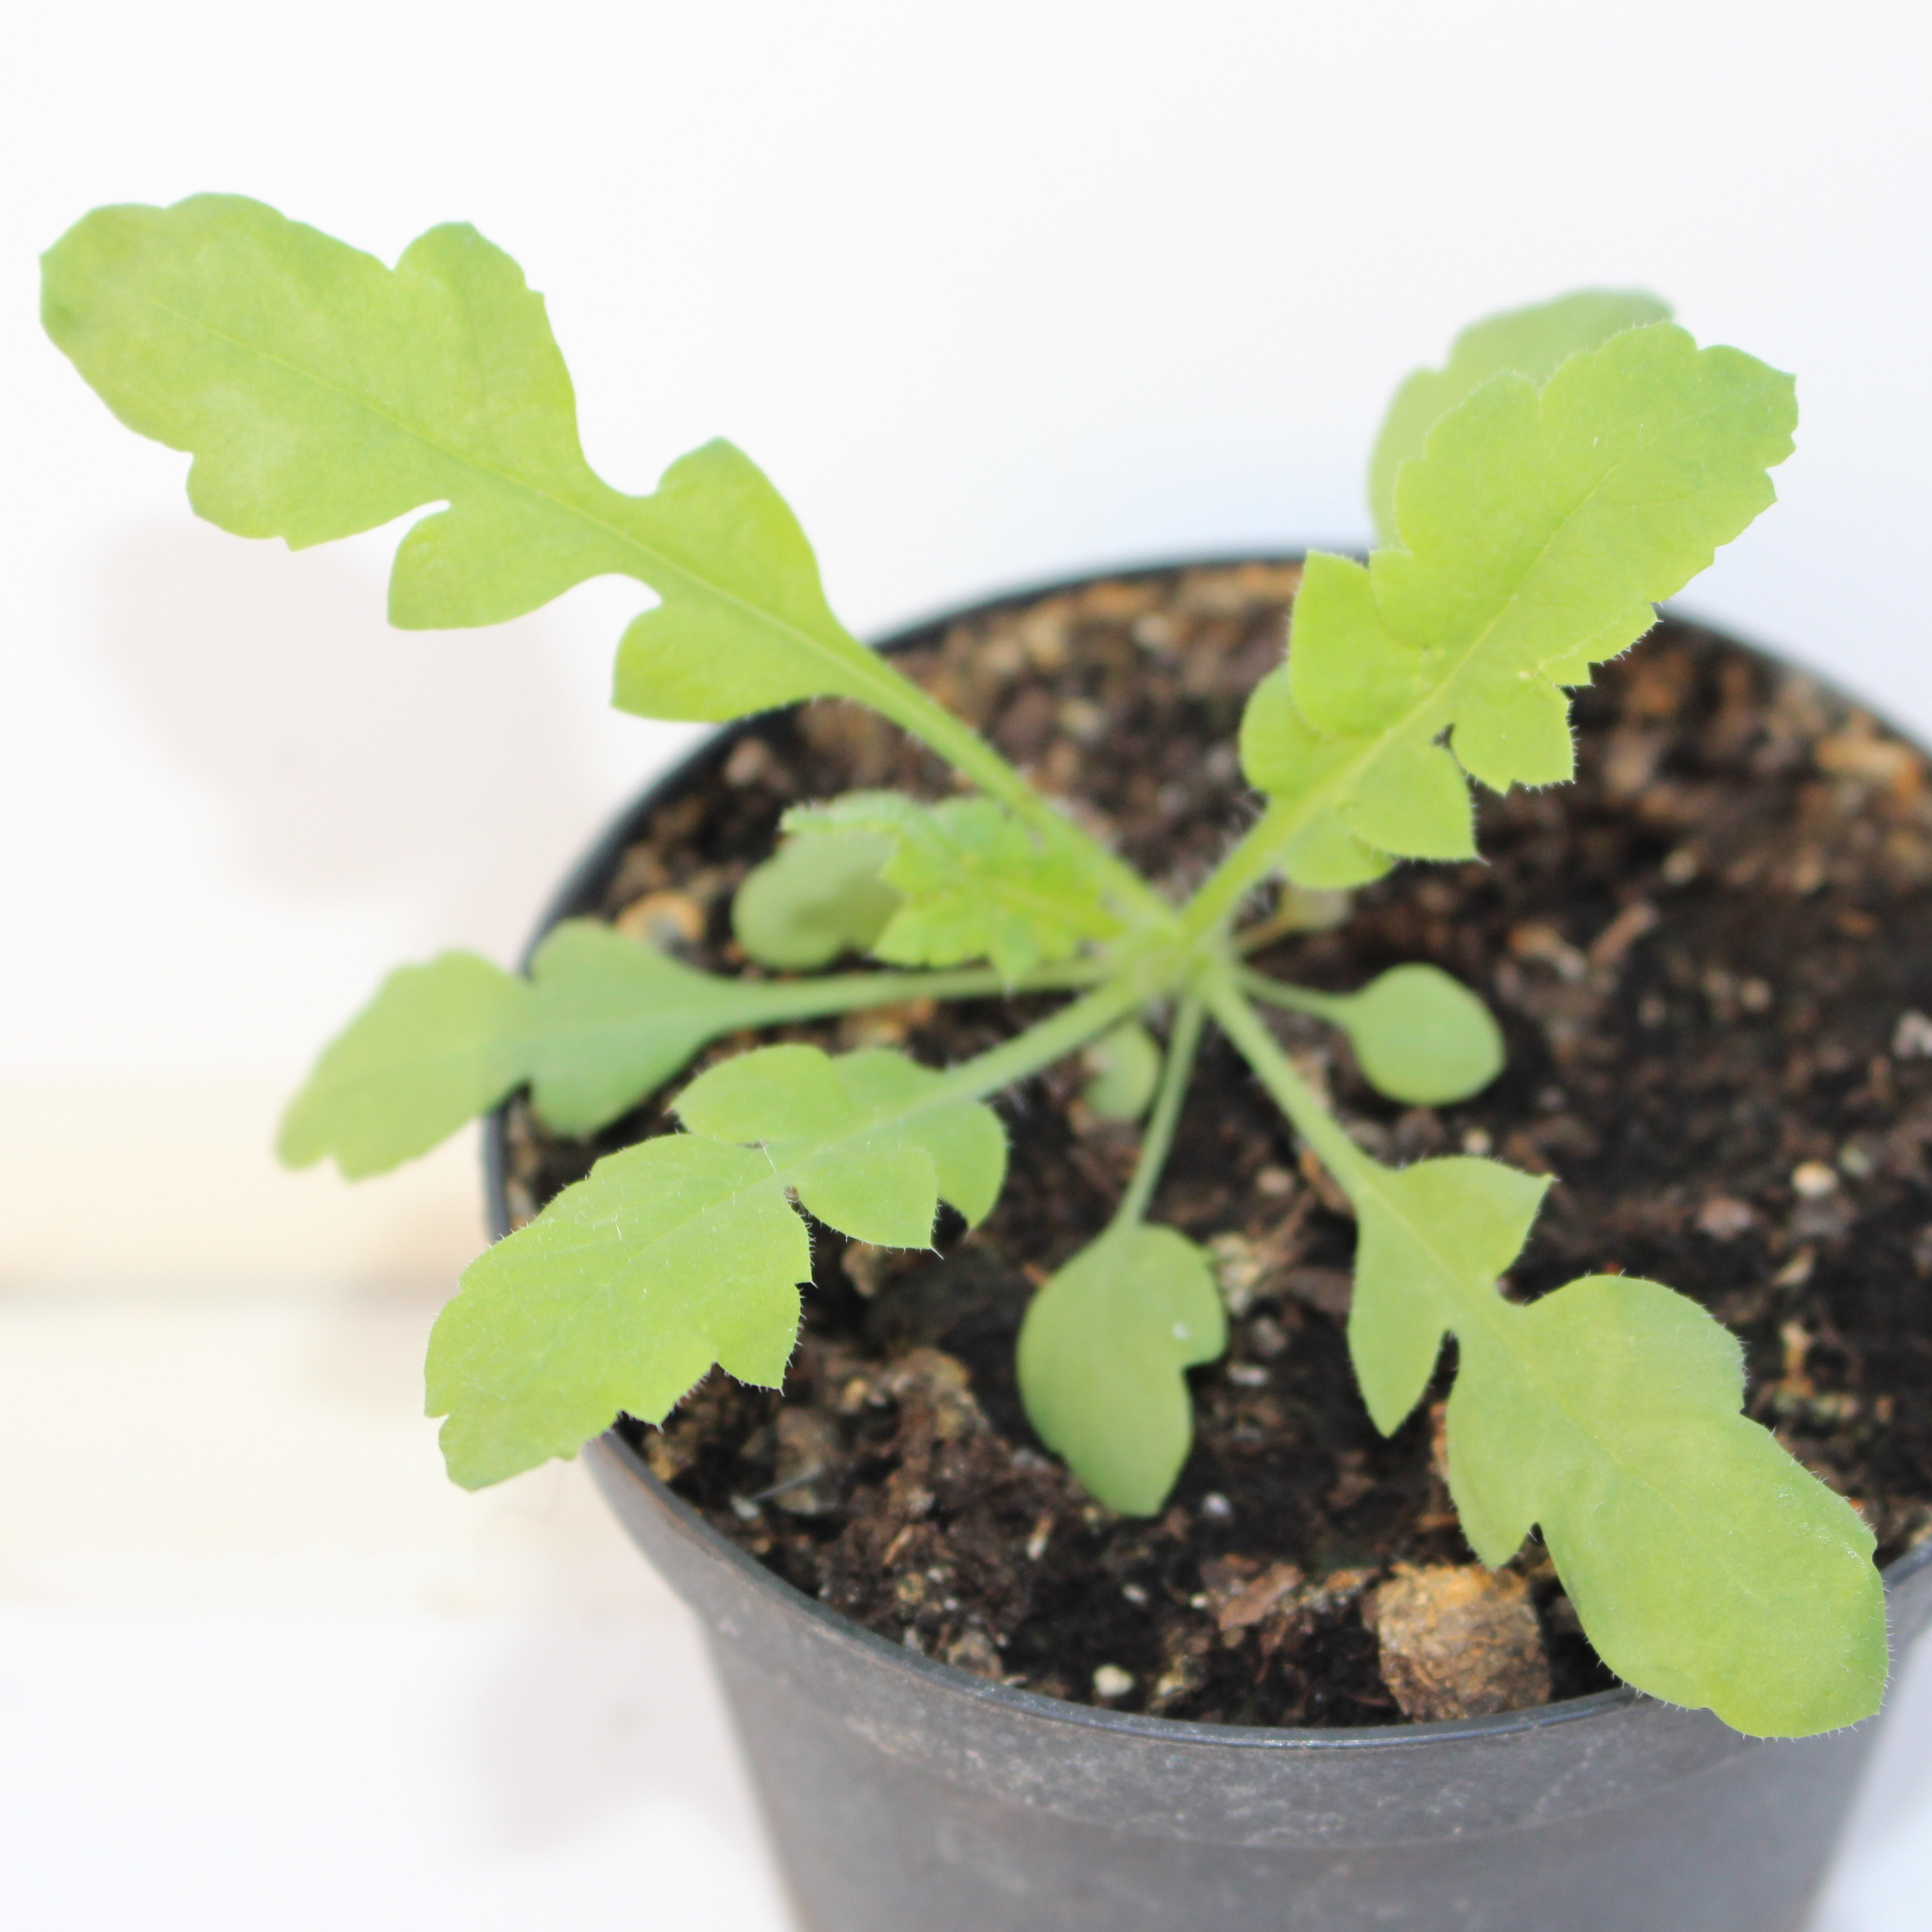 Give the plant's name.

Papaver rhoeas
